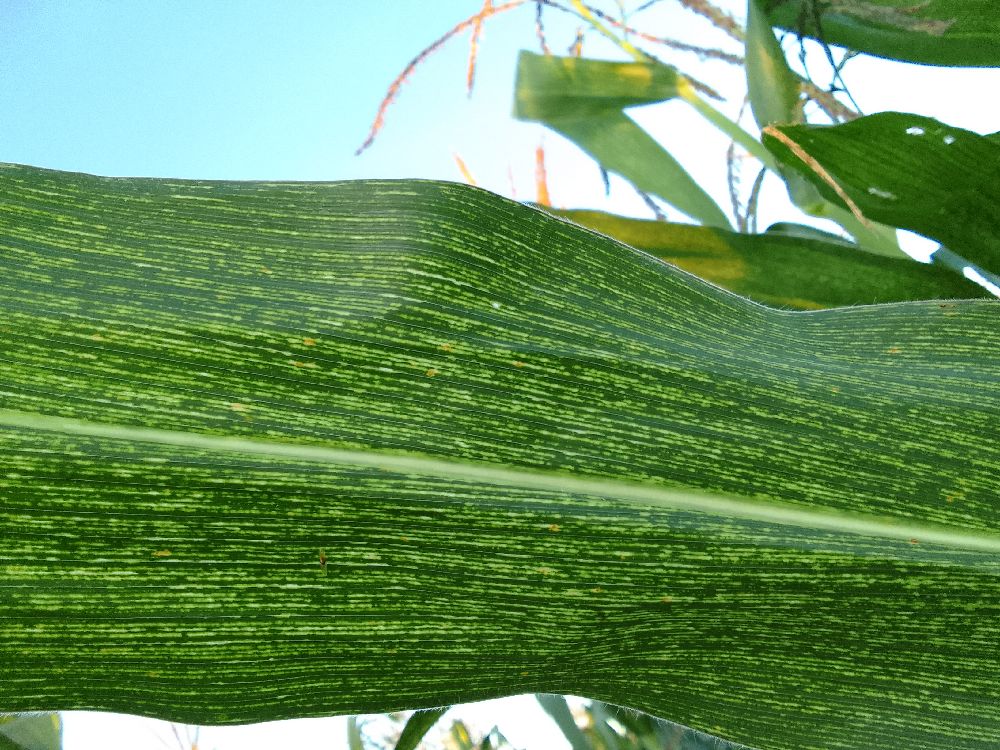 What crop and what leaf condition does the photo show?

maize, maize streak virus
